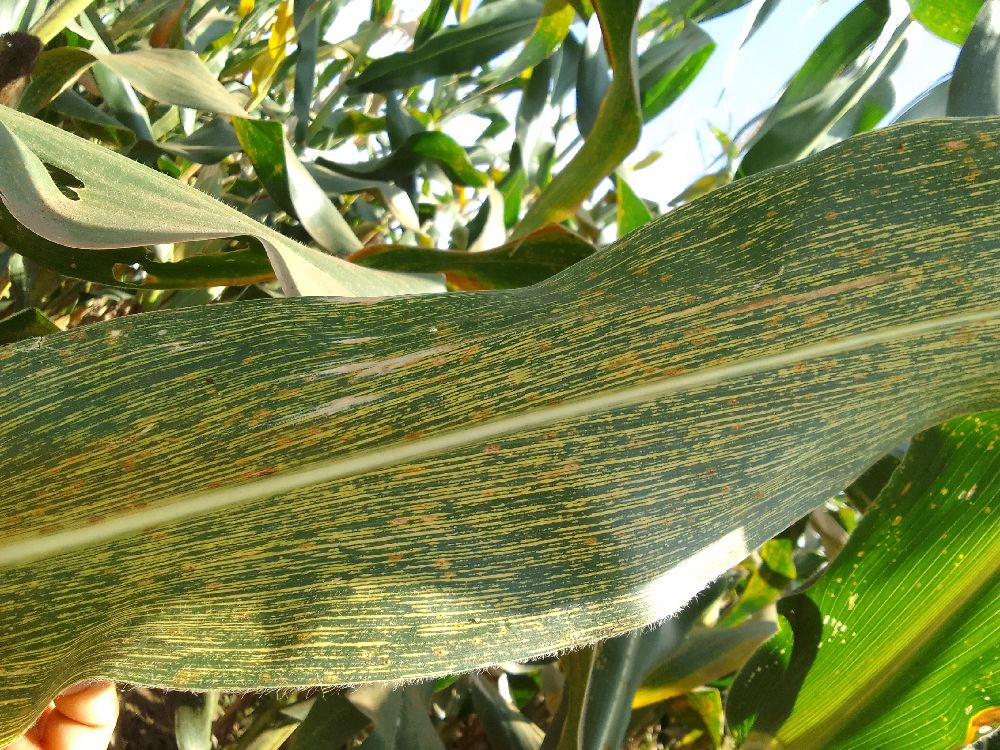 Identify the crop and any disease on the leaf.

maize, maize streak virus
